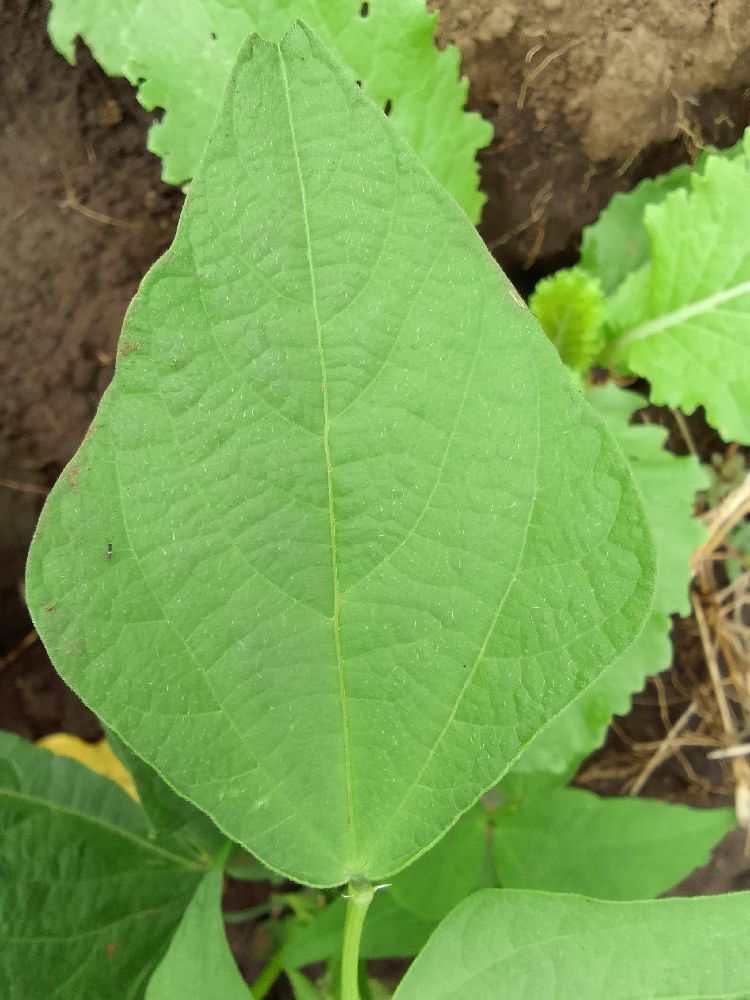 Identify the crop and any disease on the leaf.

common bean, healthy
